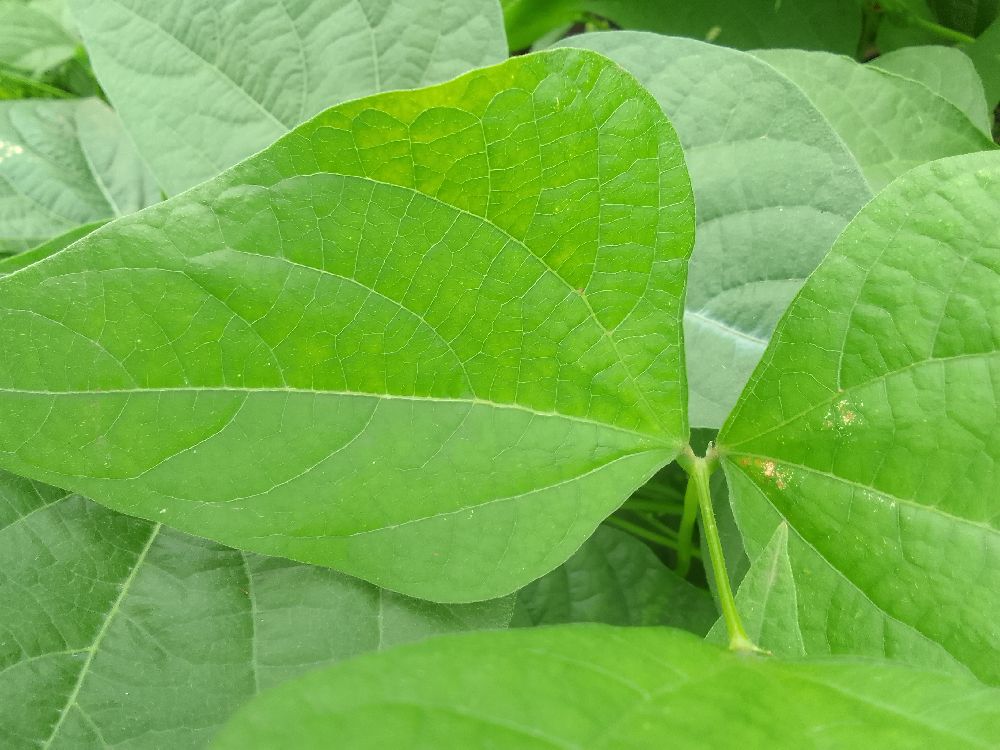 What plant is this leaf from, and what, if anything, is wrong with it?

common bean, healthy
